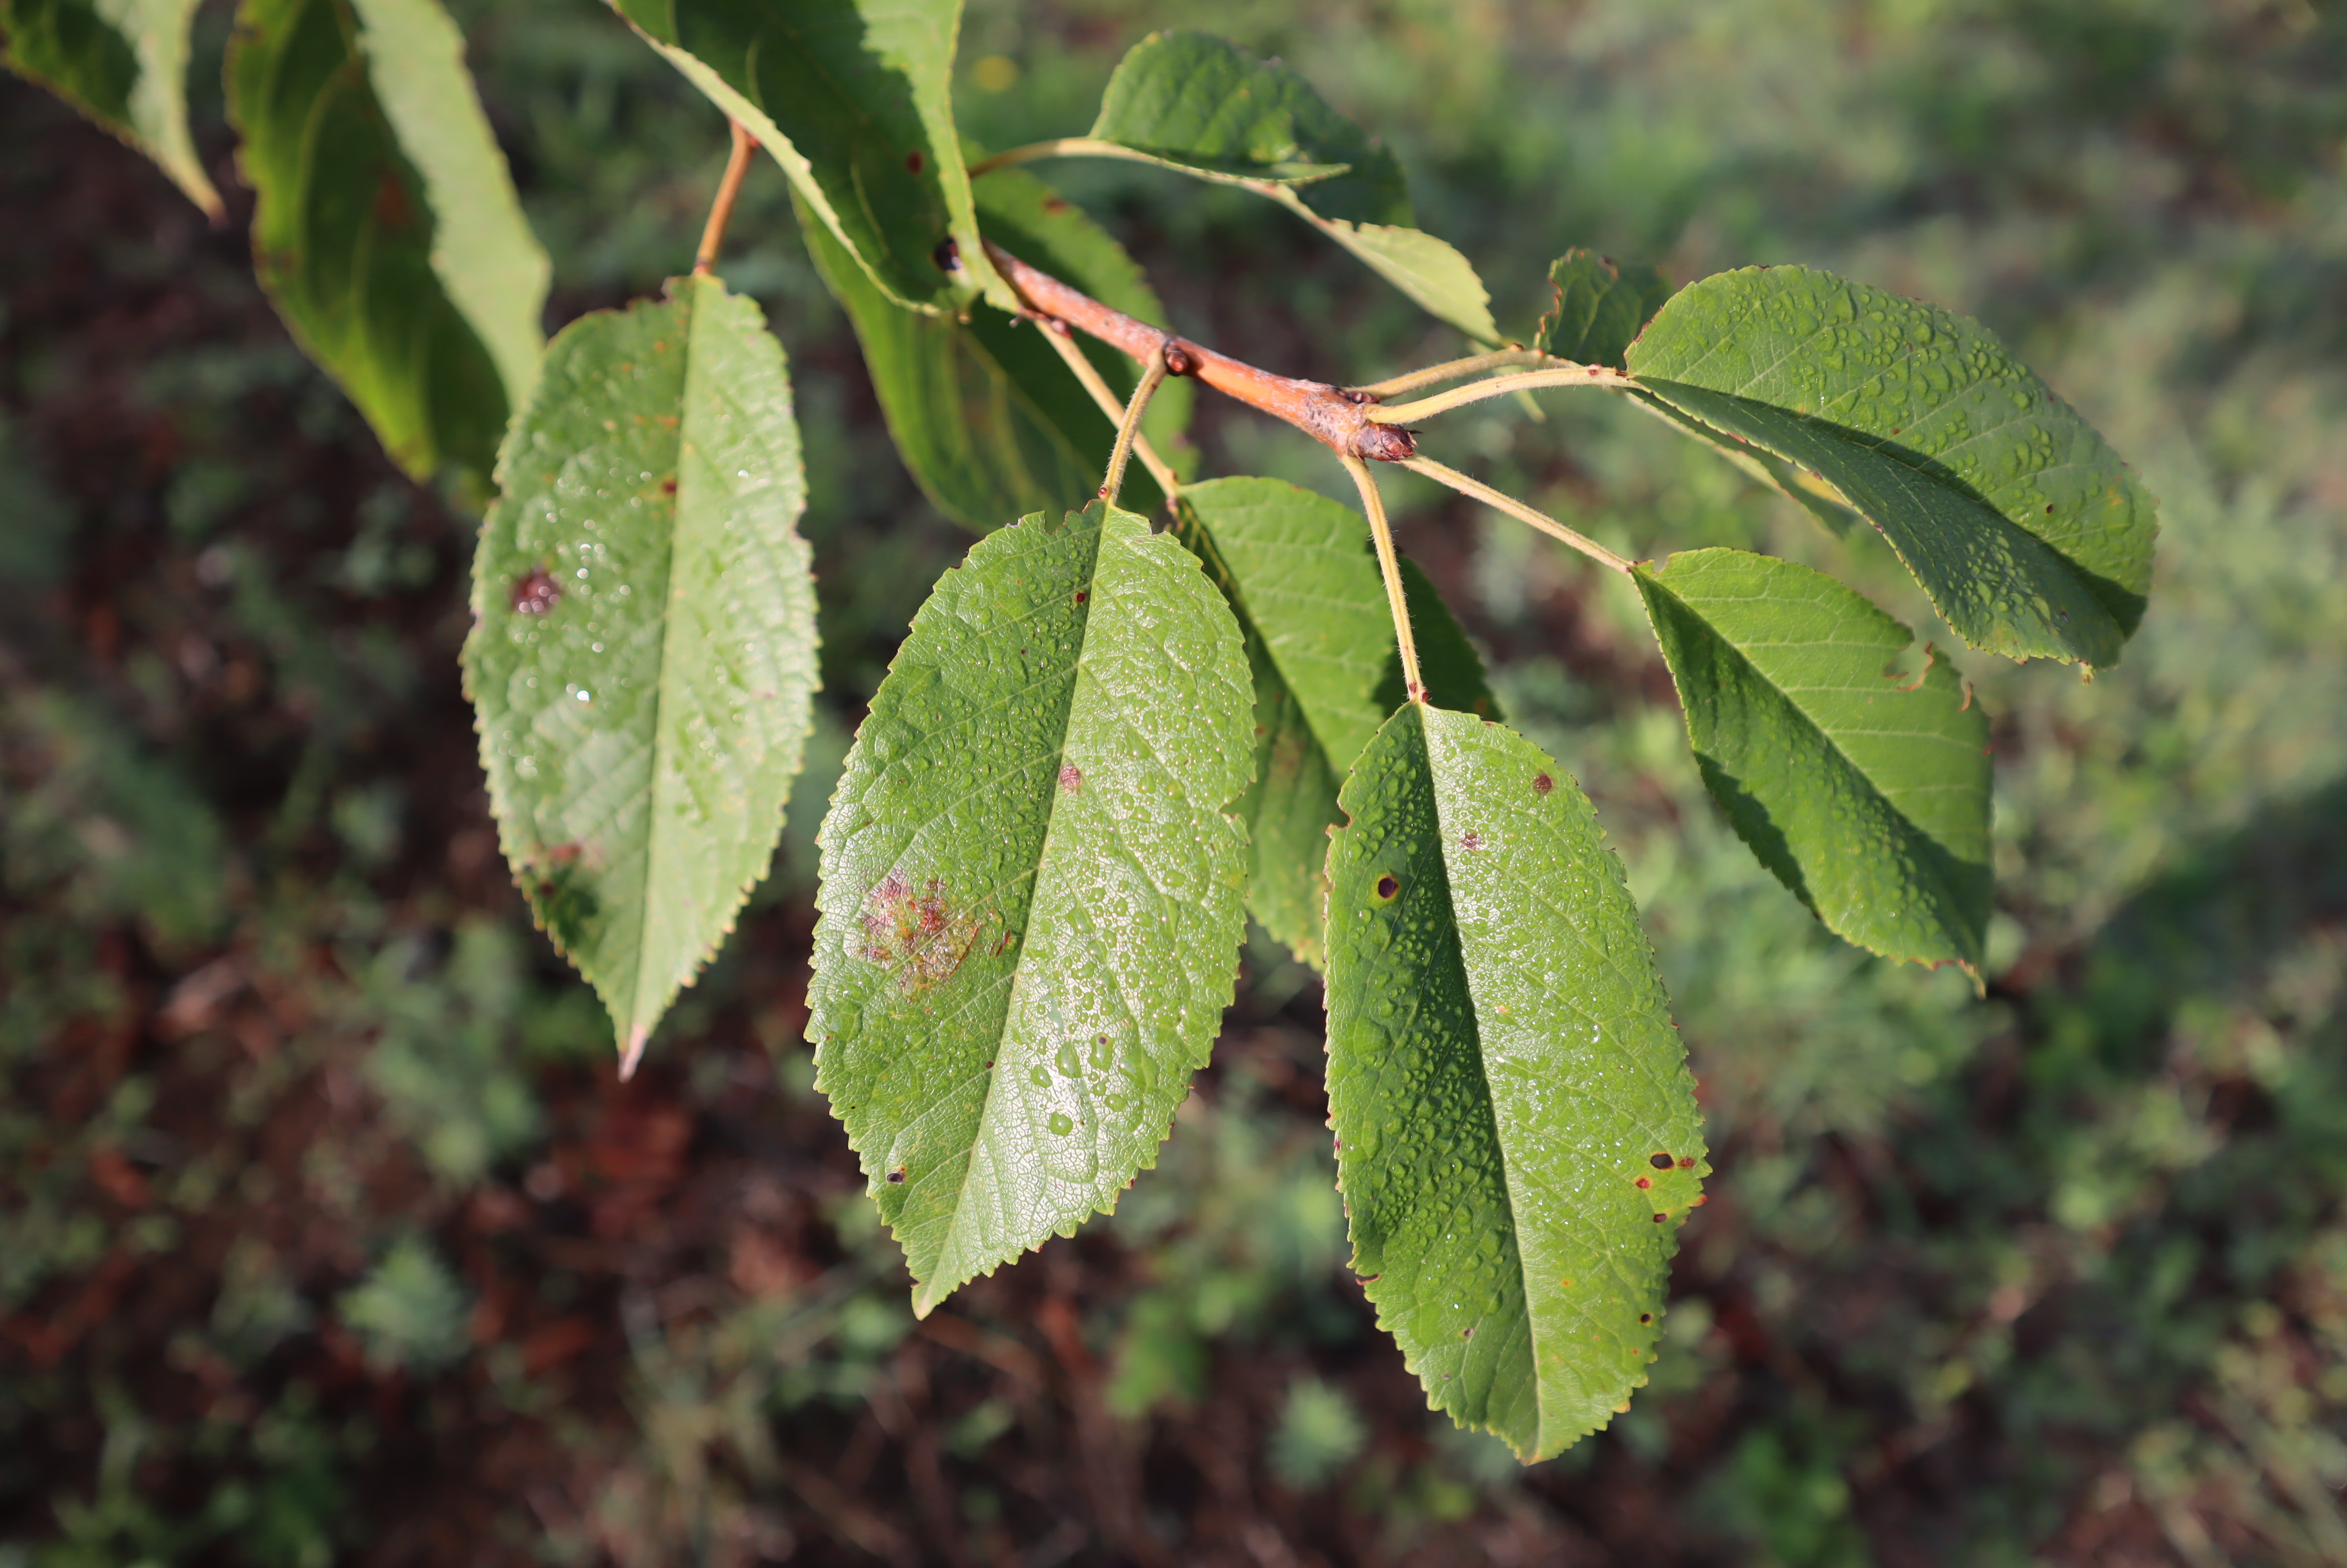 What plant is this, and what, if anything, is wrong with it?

cherry, dew, leaf spot
